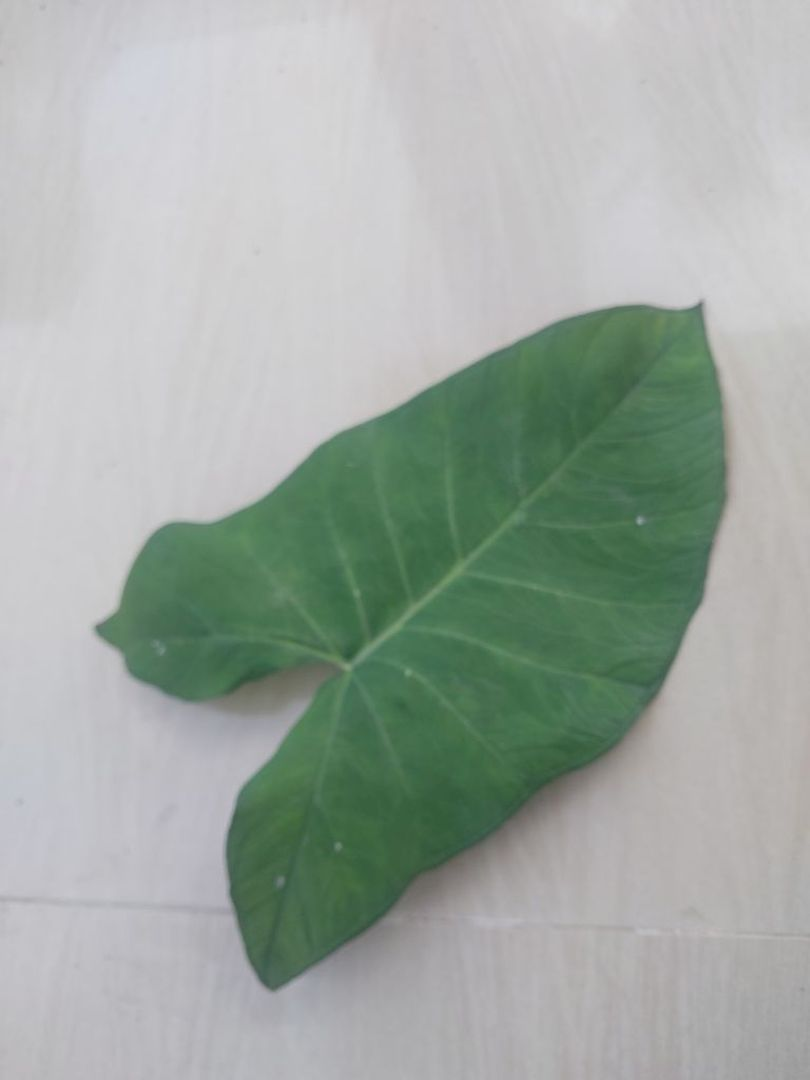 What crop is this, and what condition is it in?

taro, healthy
